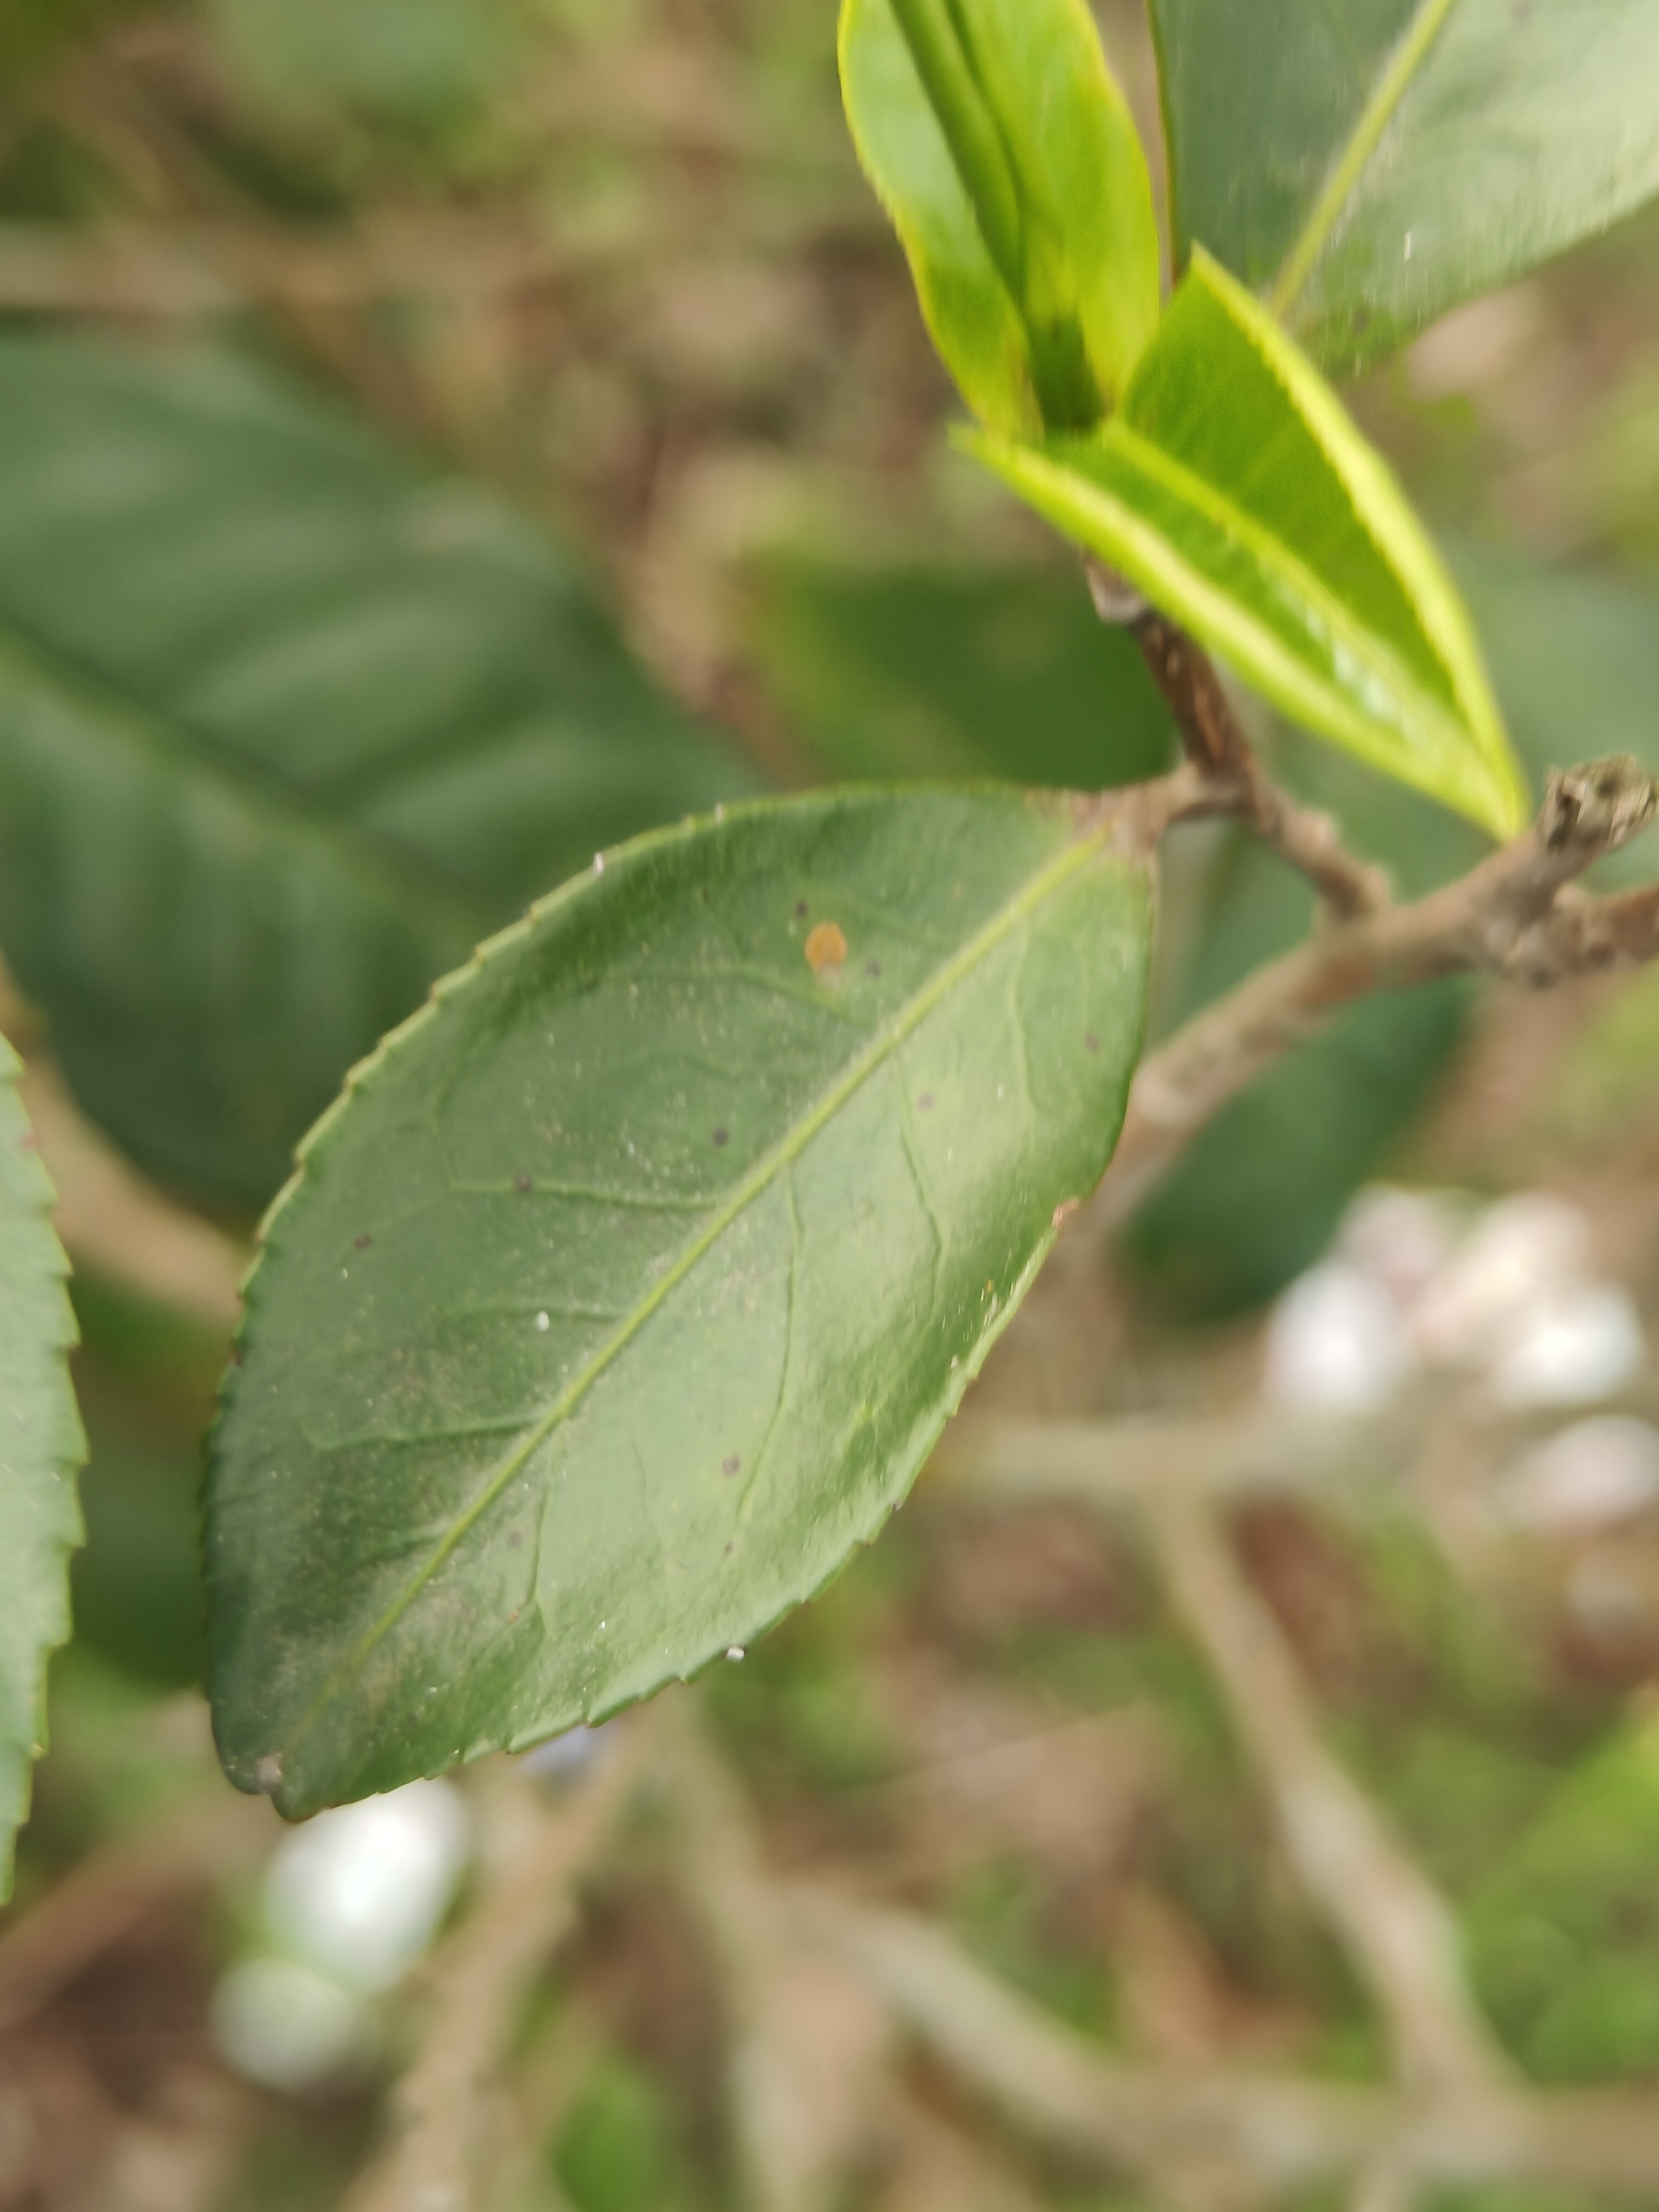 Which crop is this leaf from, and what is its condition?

tea, red rust
